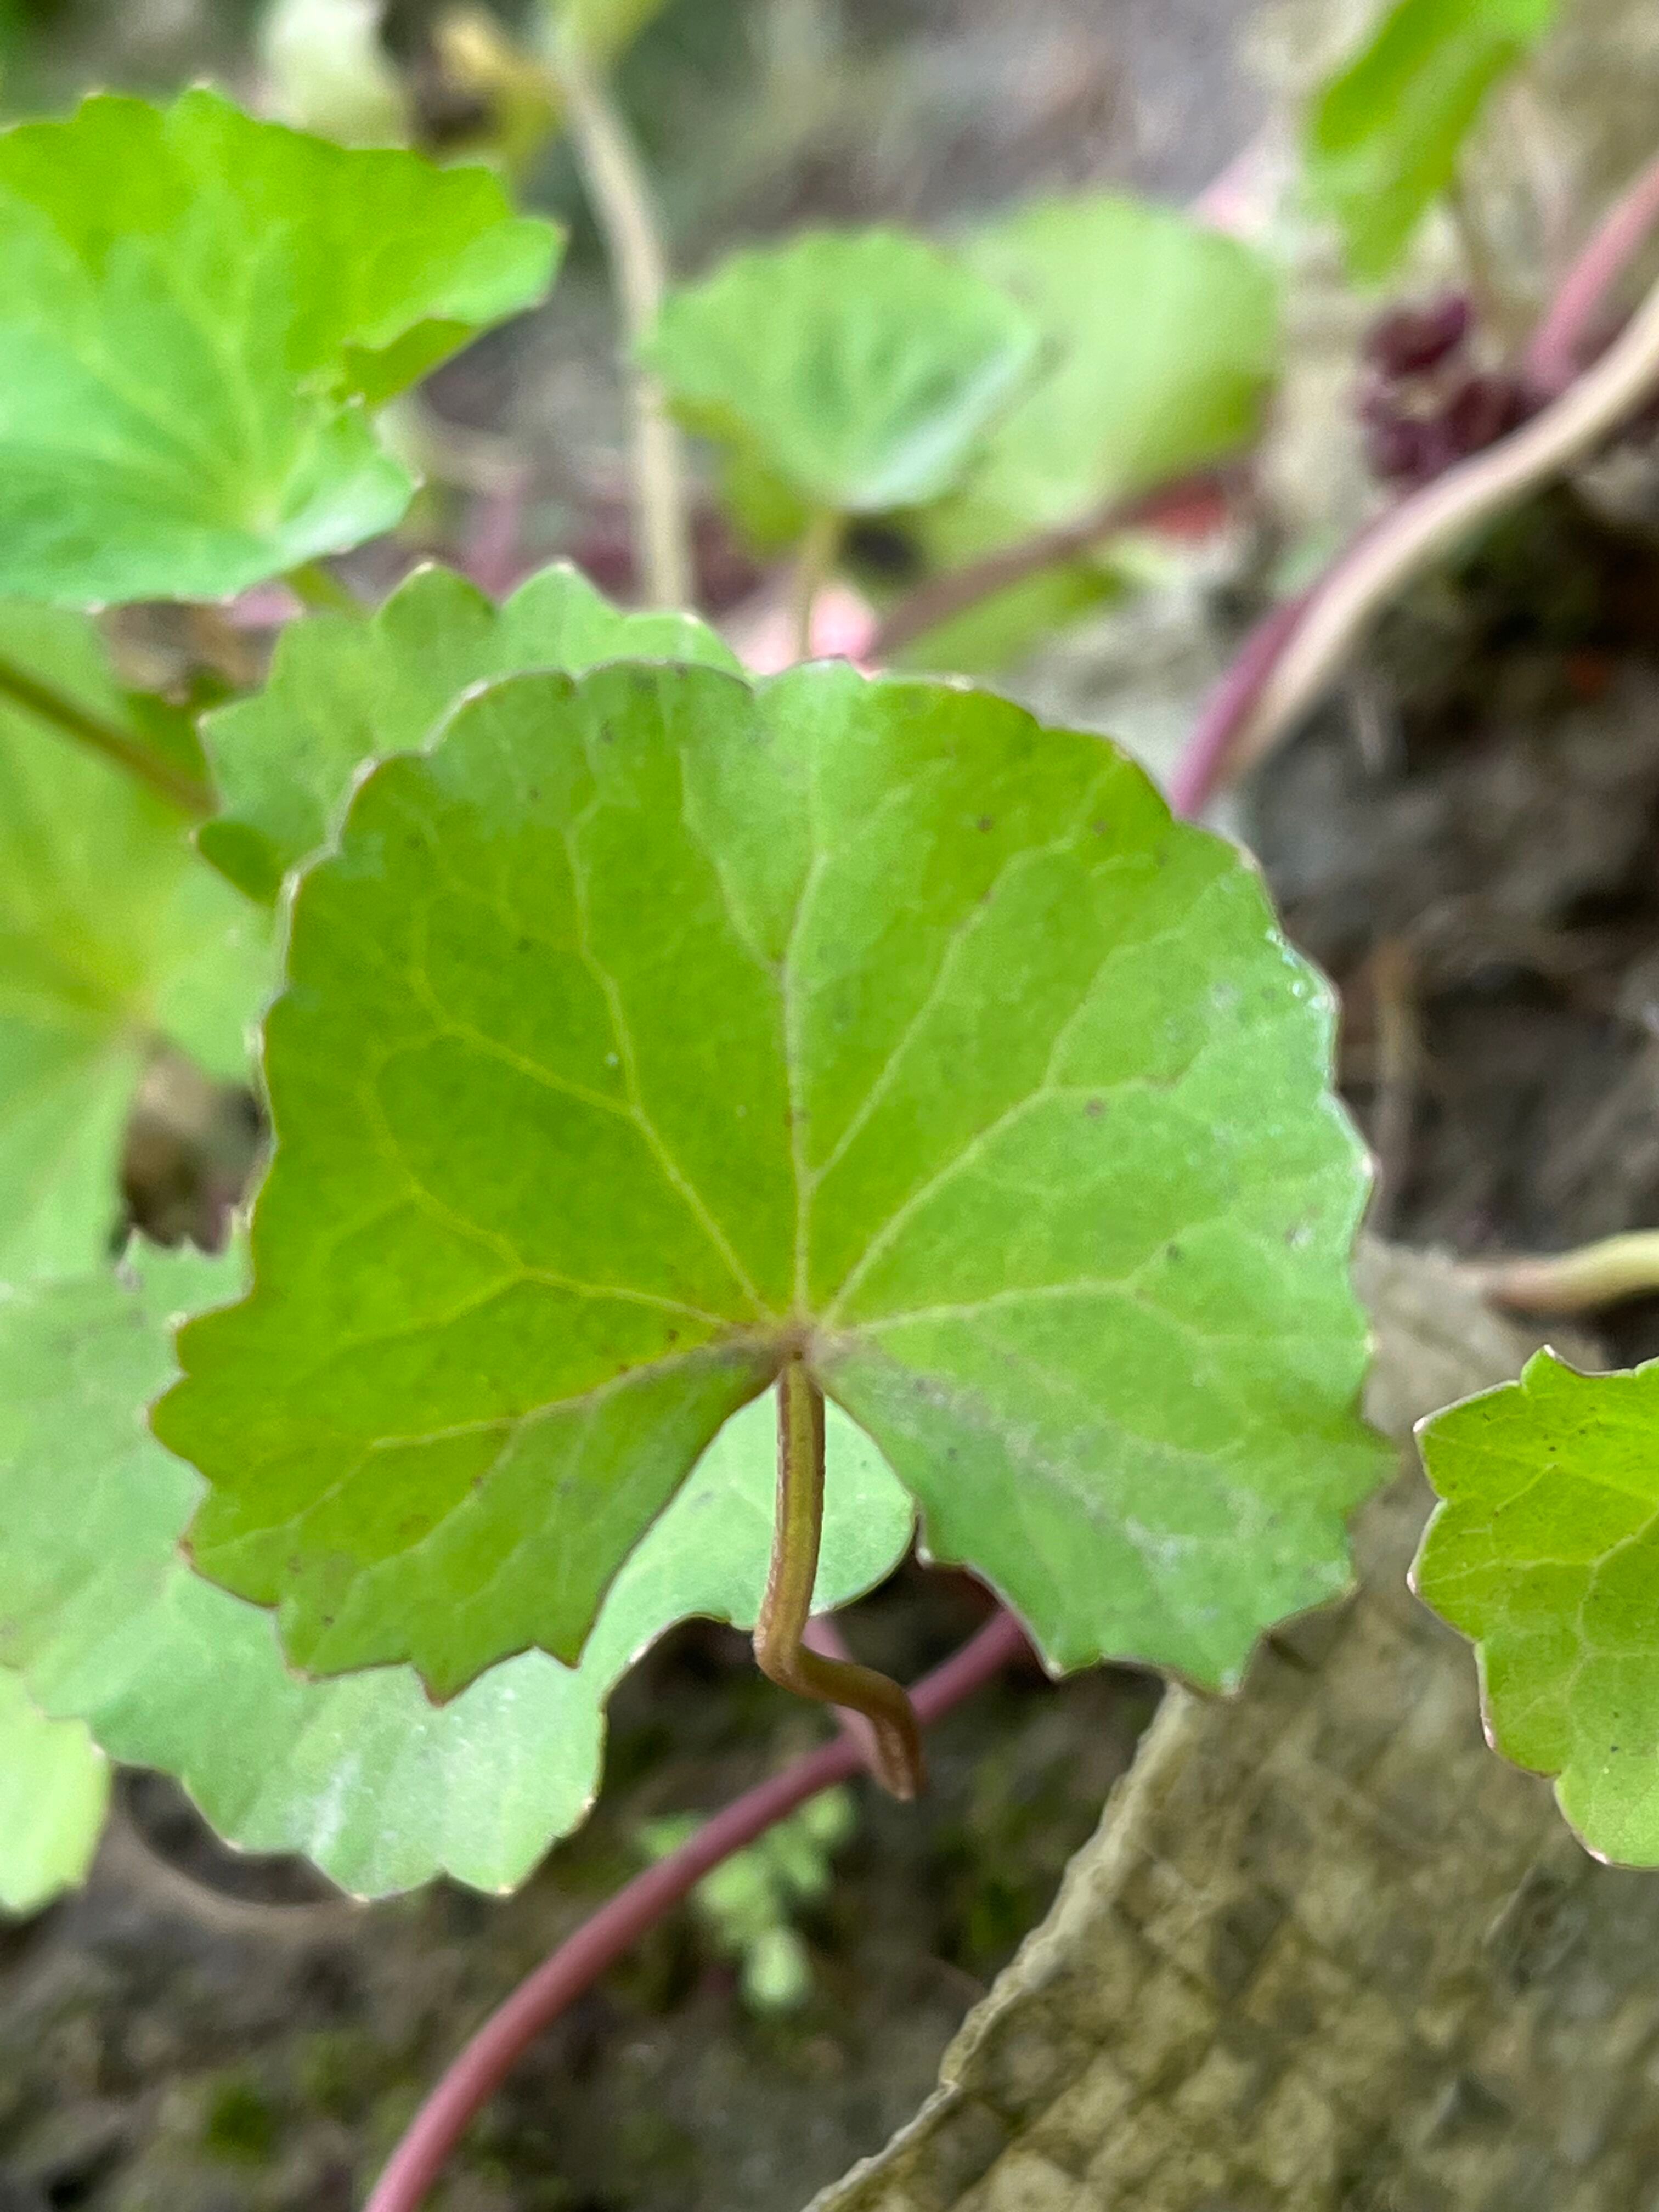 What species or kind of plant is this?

thankuni
